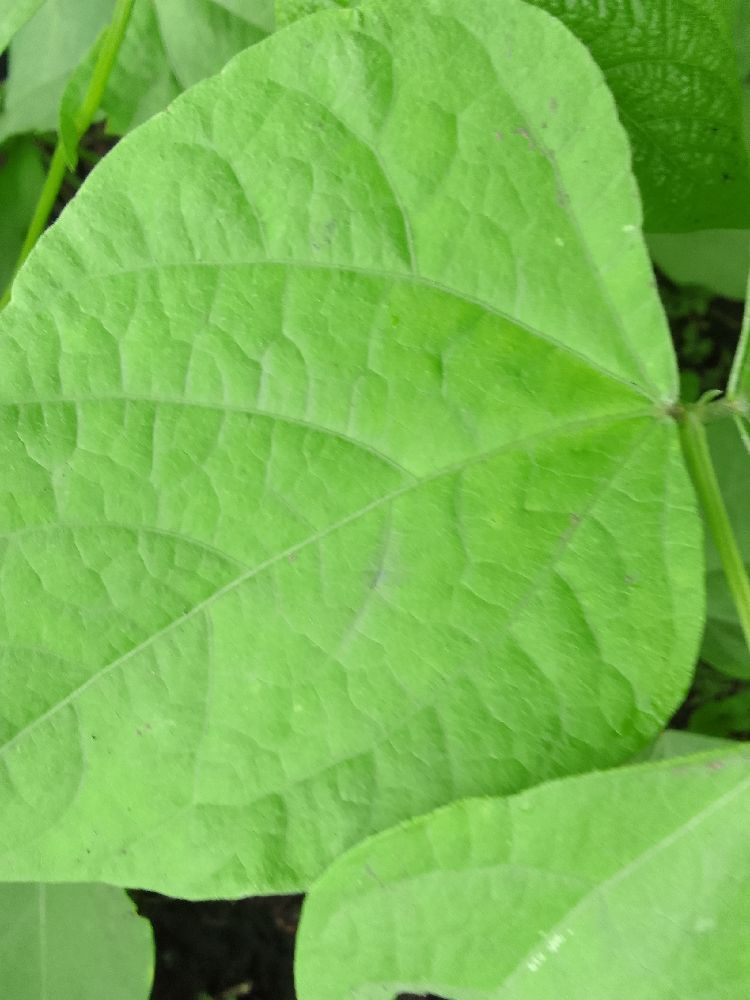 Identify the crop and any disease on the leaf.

common bean, healthy
